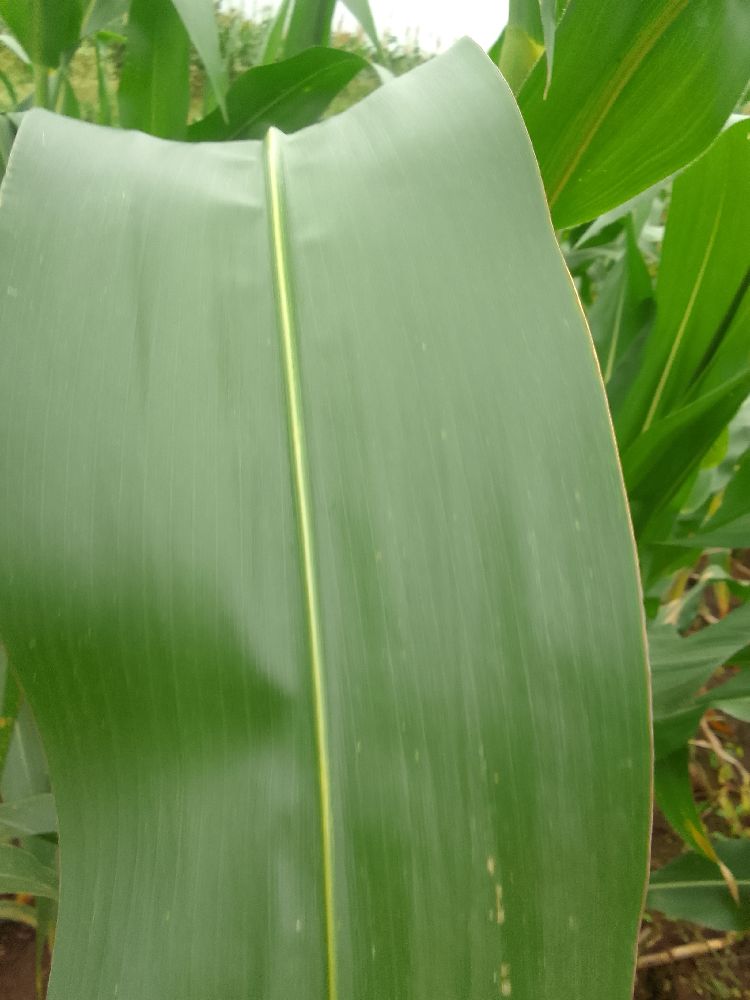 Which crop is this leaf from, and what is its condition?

maize, healthy
